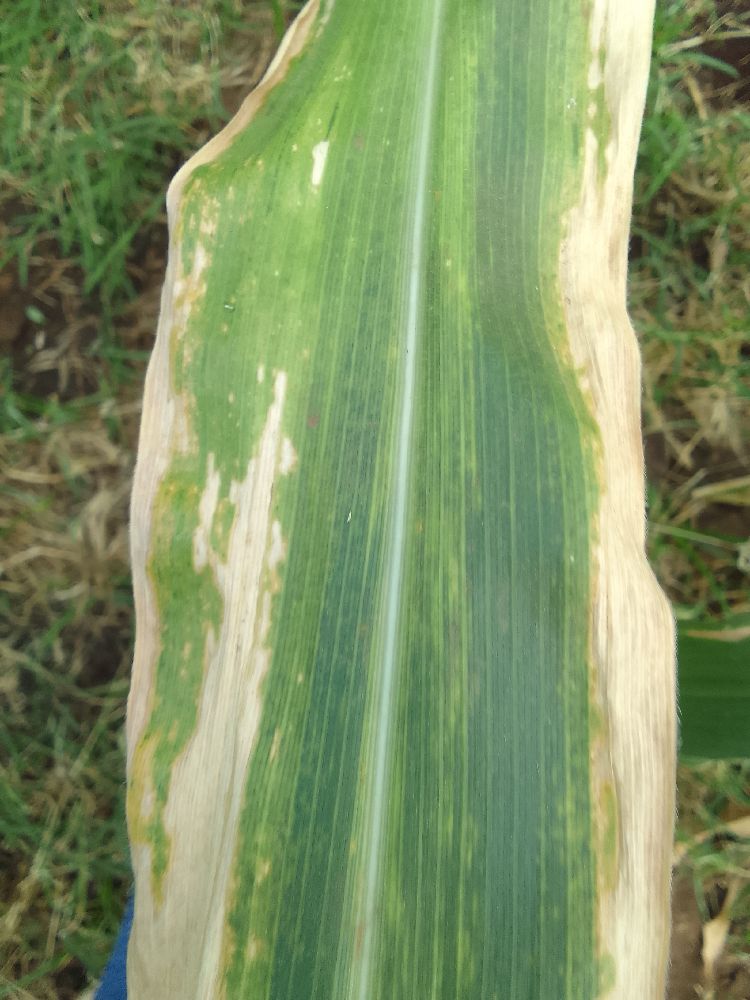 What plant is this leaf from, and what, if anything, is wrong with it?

maize, maize lethal necrosis
